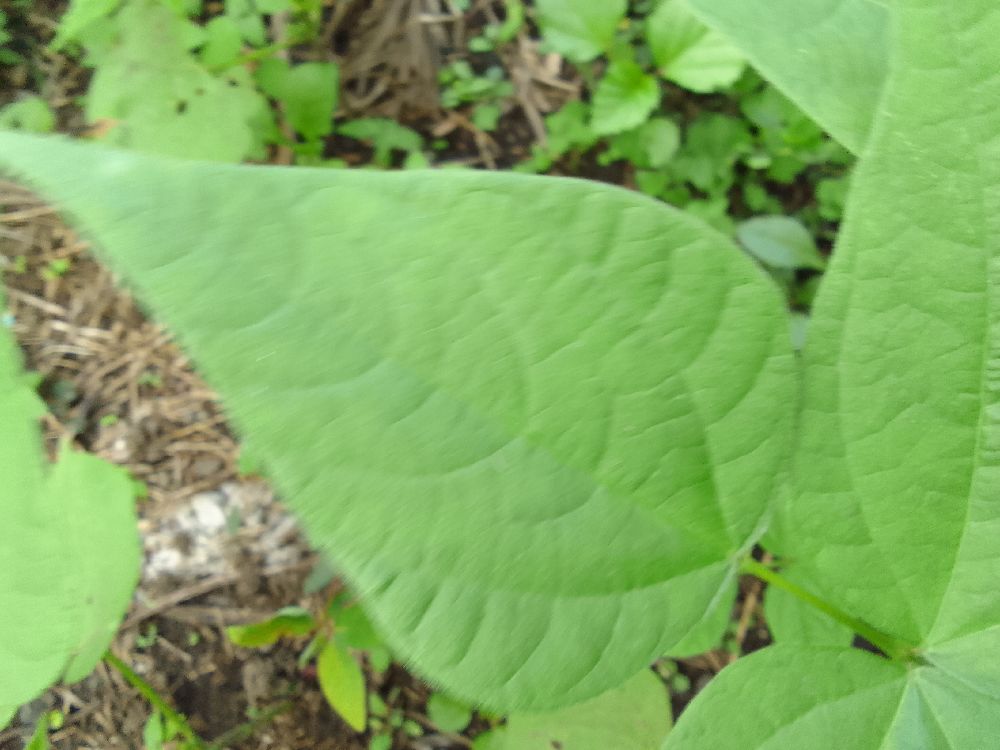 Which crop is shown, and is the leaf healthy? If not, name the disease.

common bean, healthy
